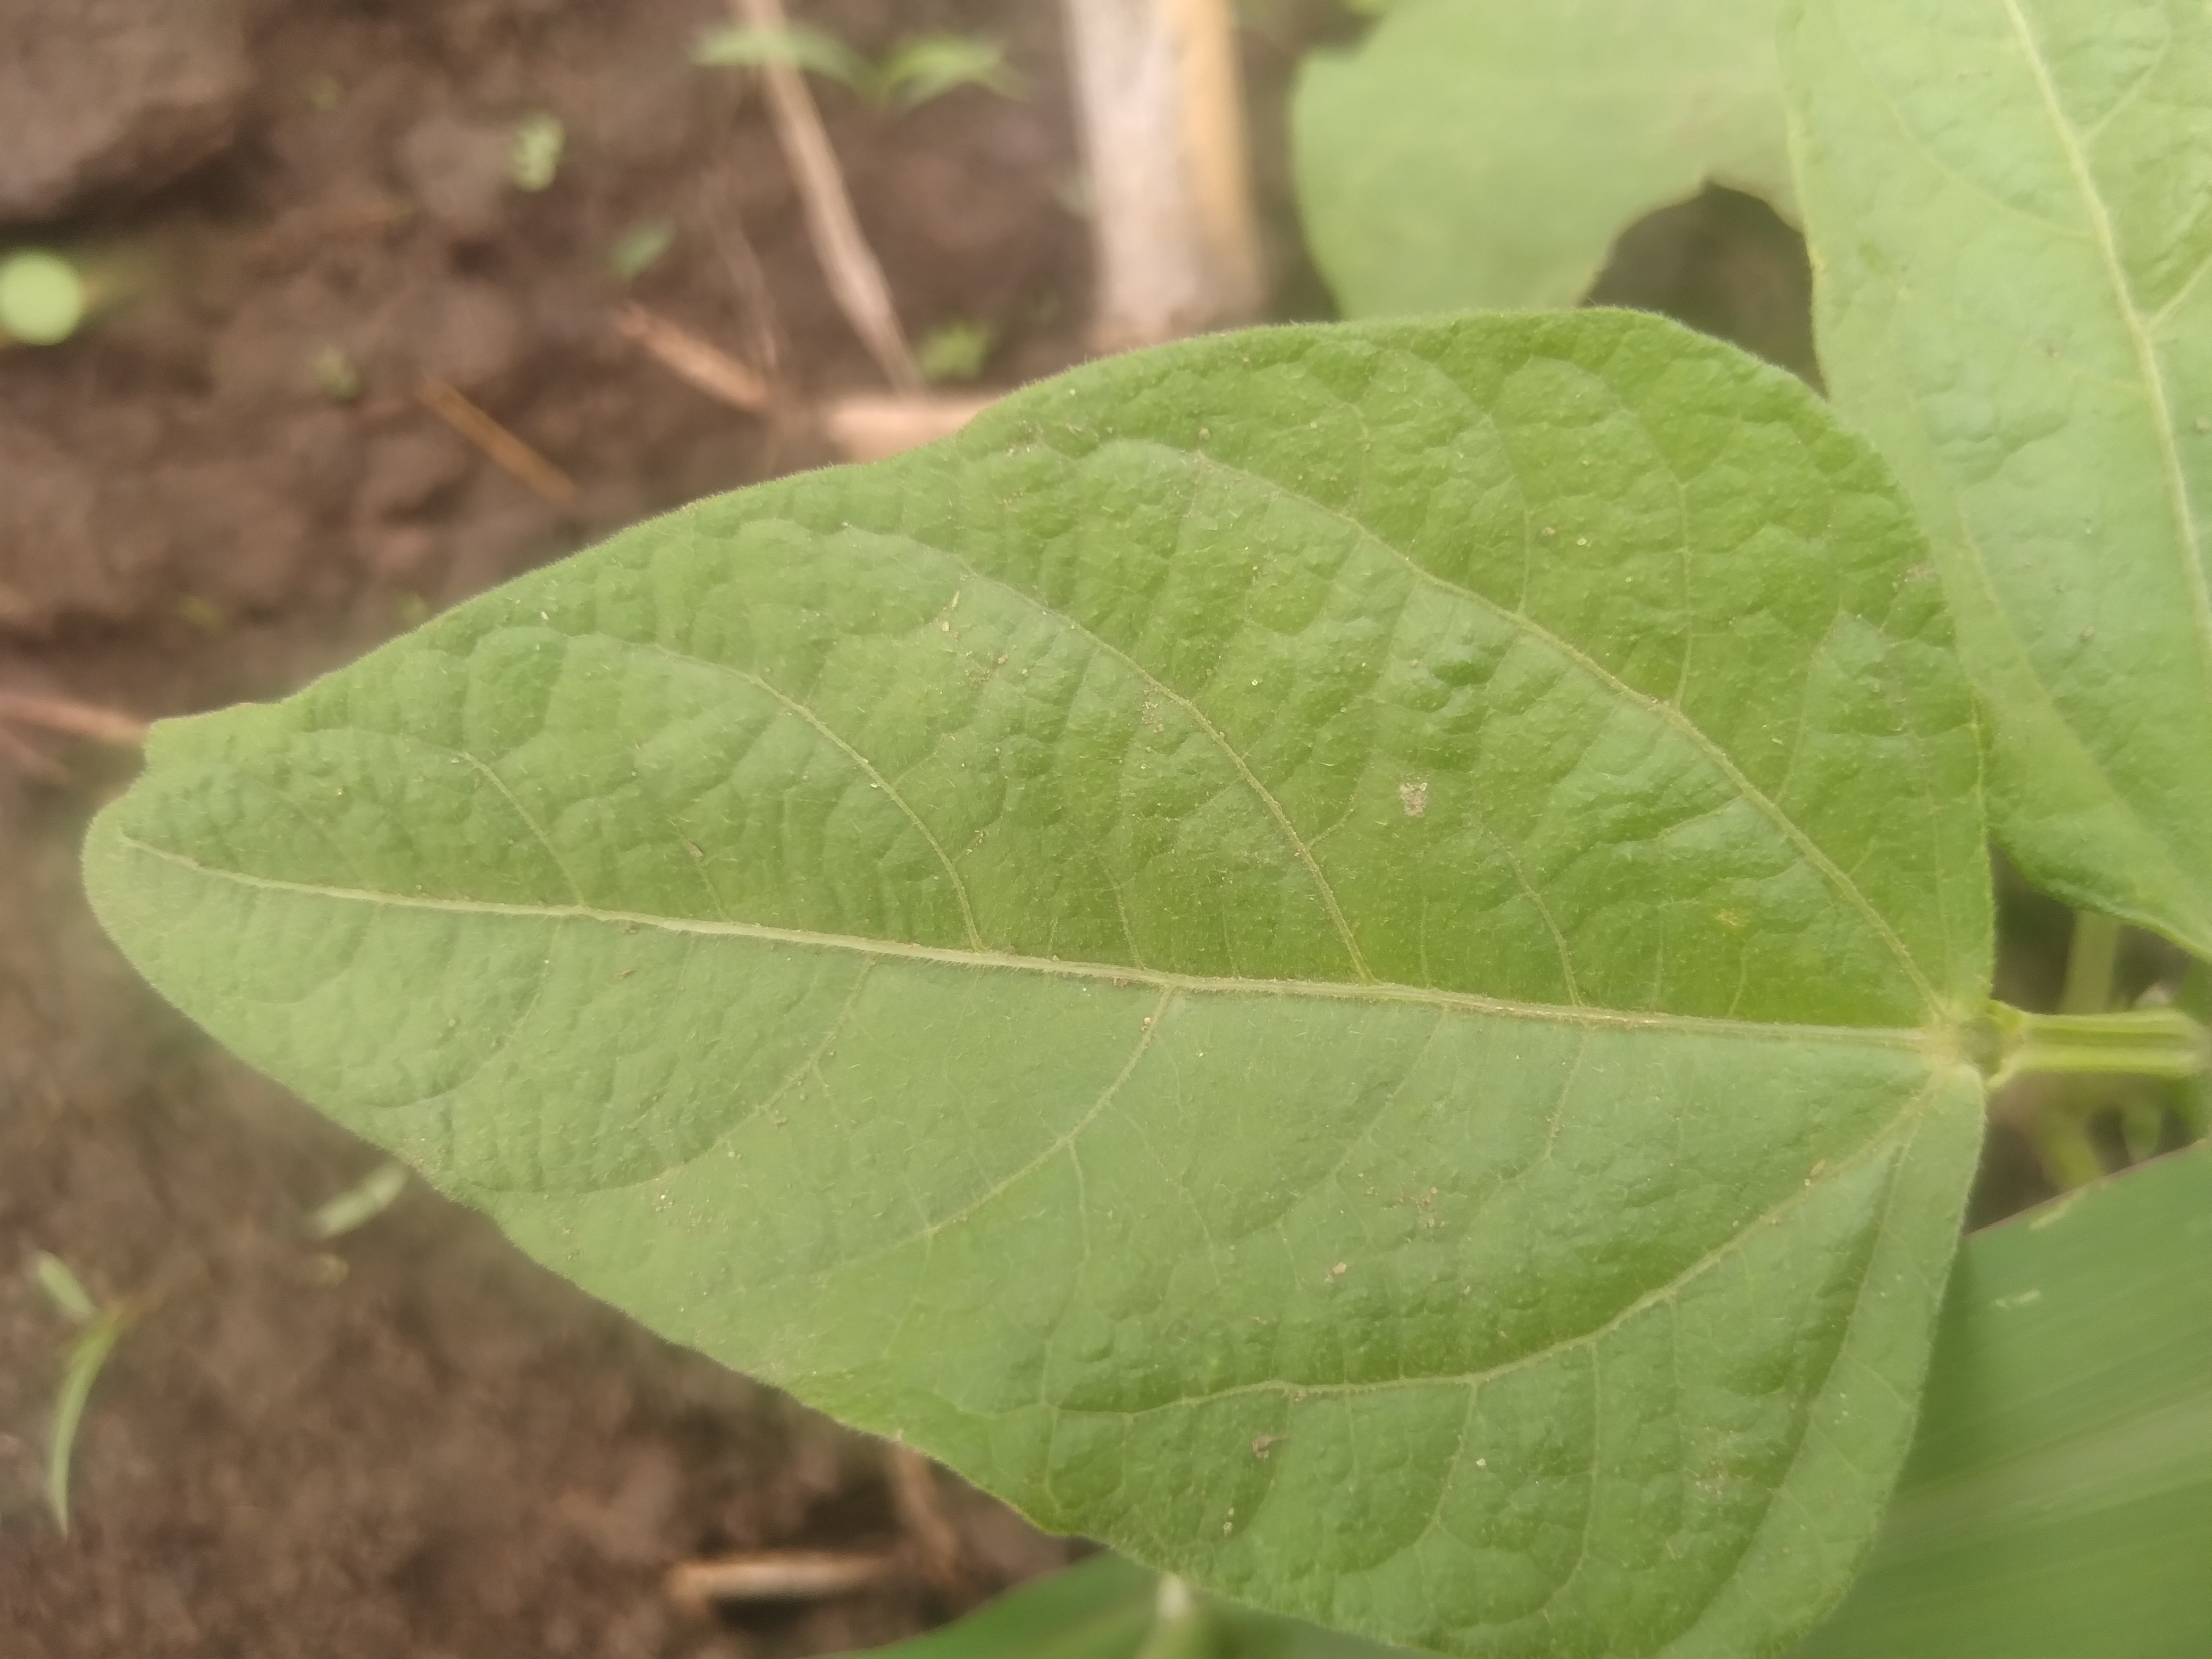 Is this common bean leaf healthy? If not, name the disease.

healthy
